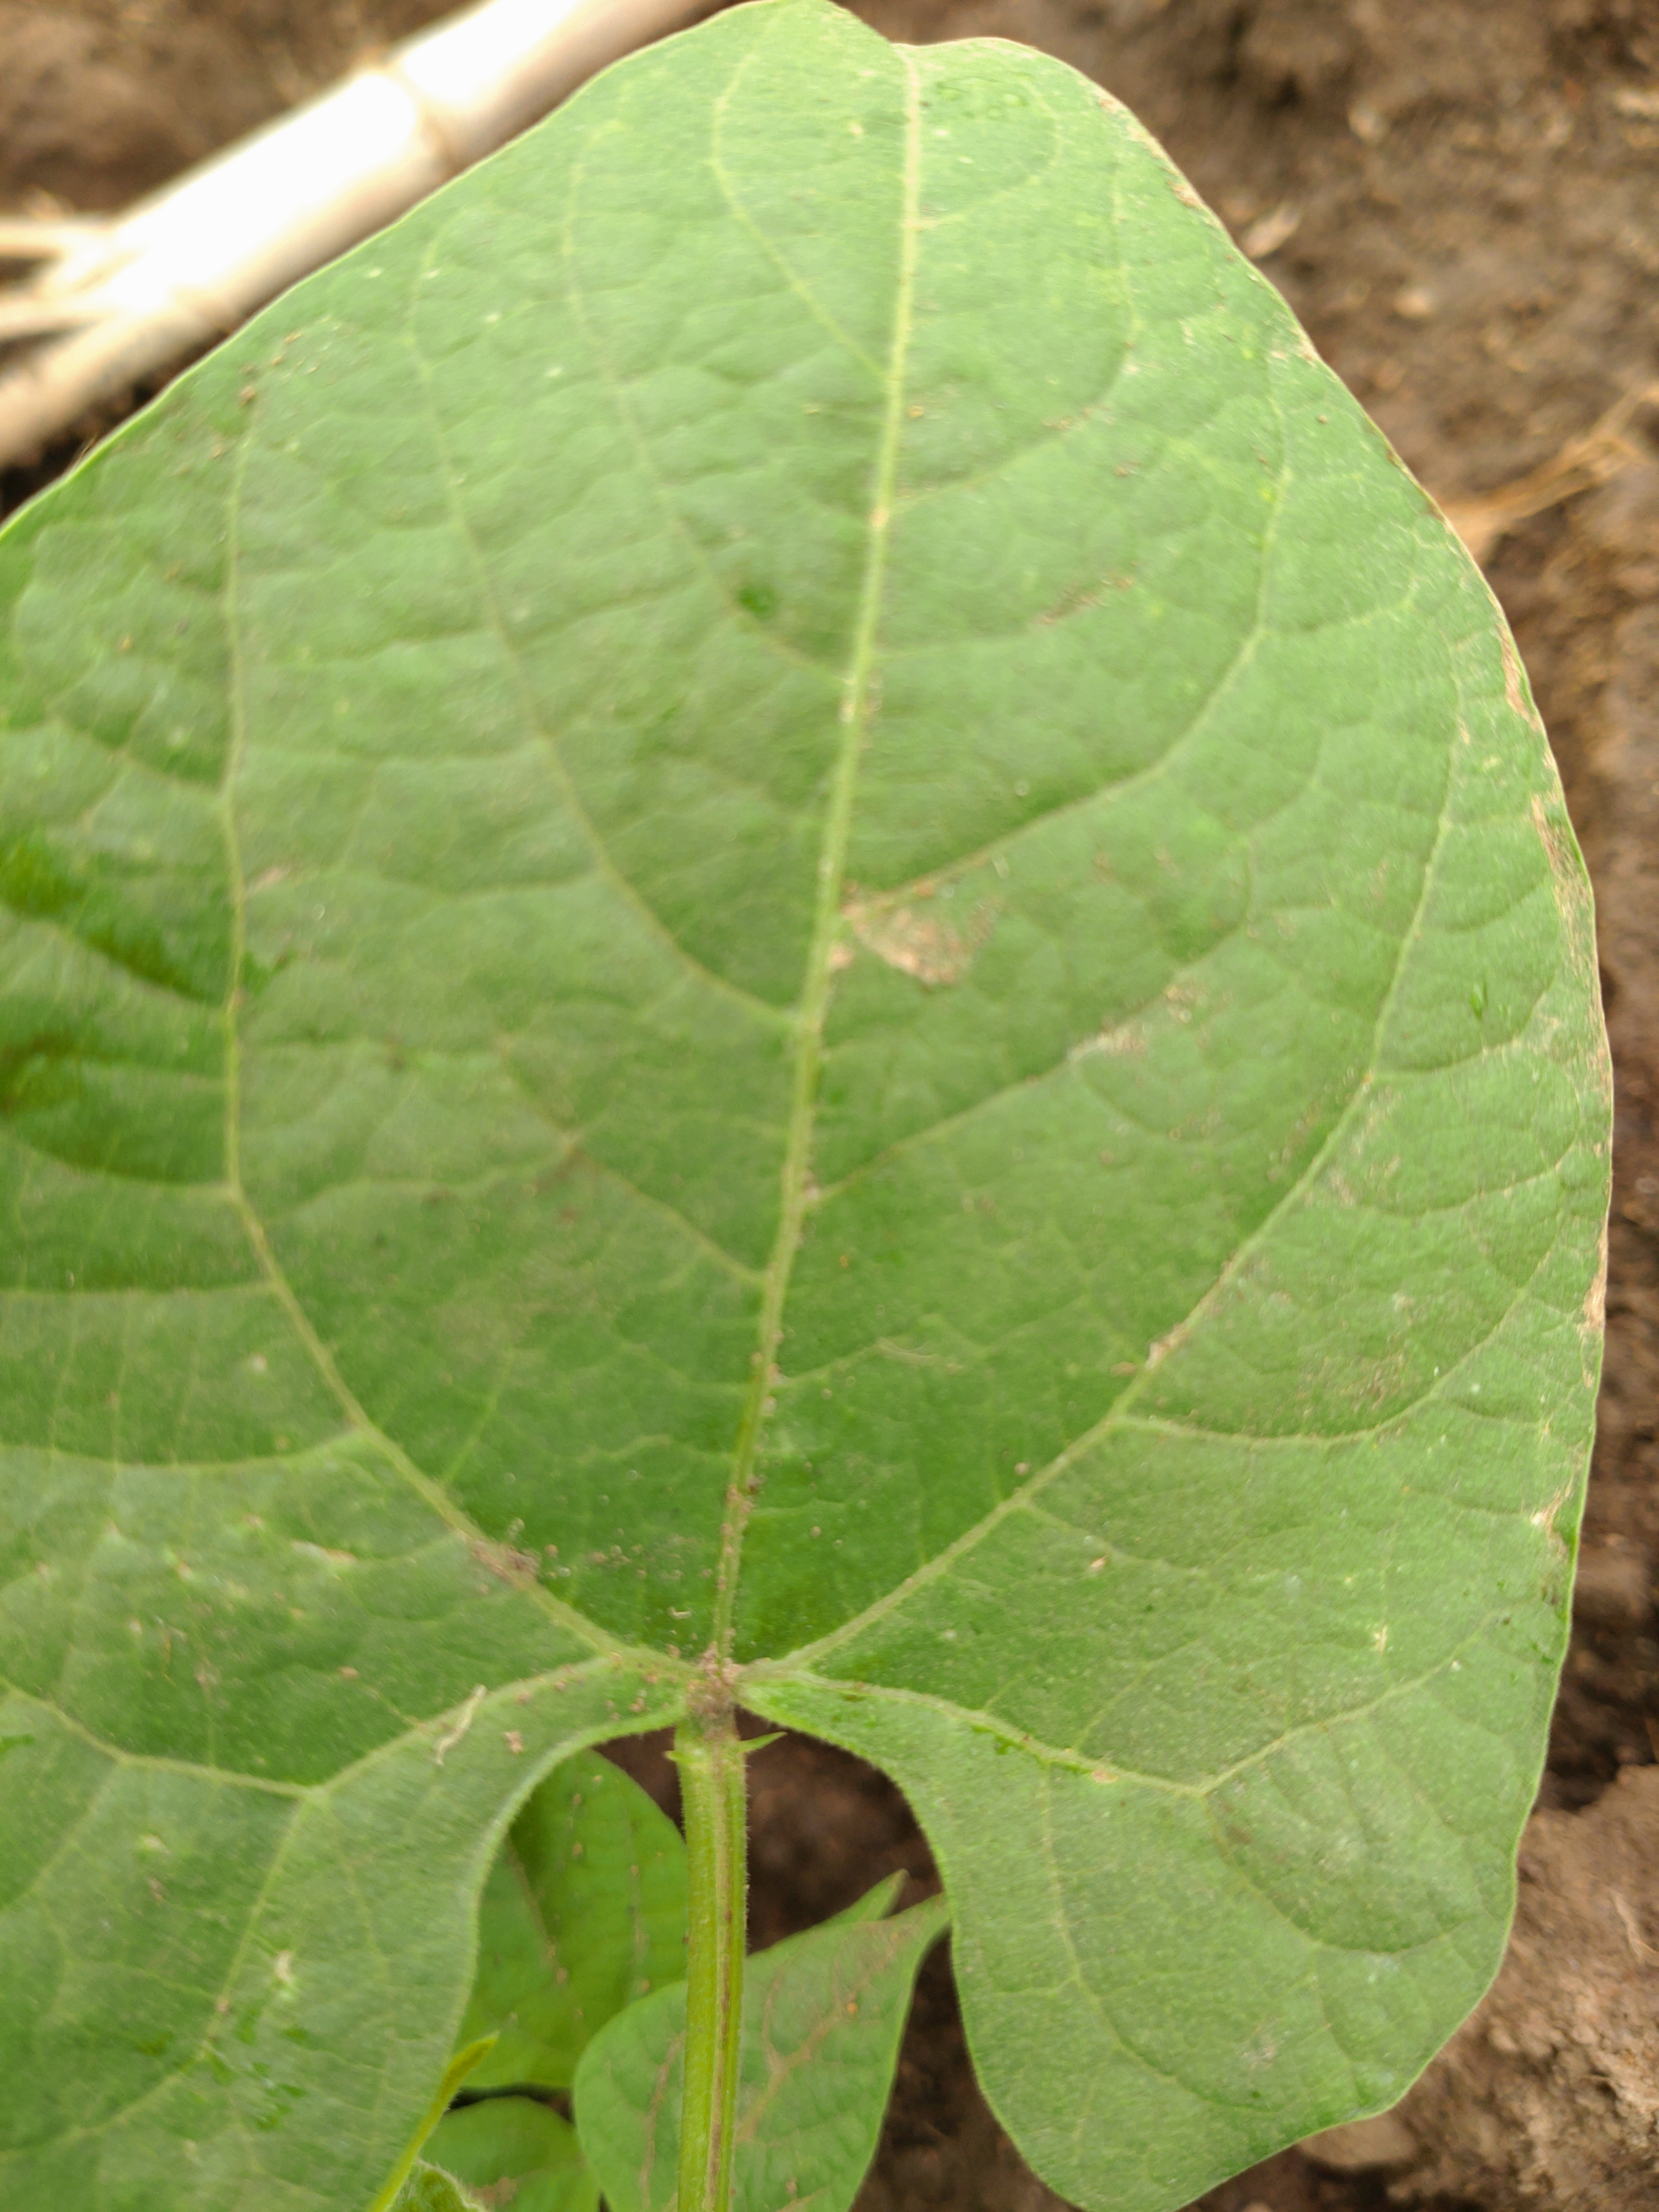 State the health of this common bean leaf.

healthy
